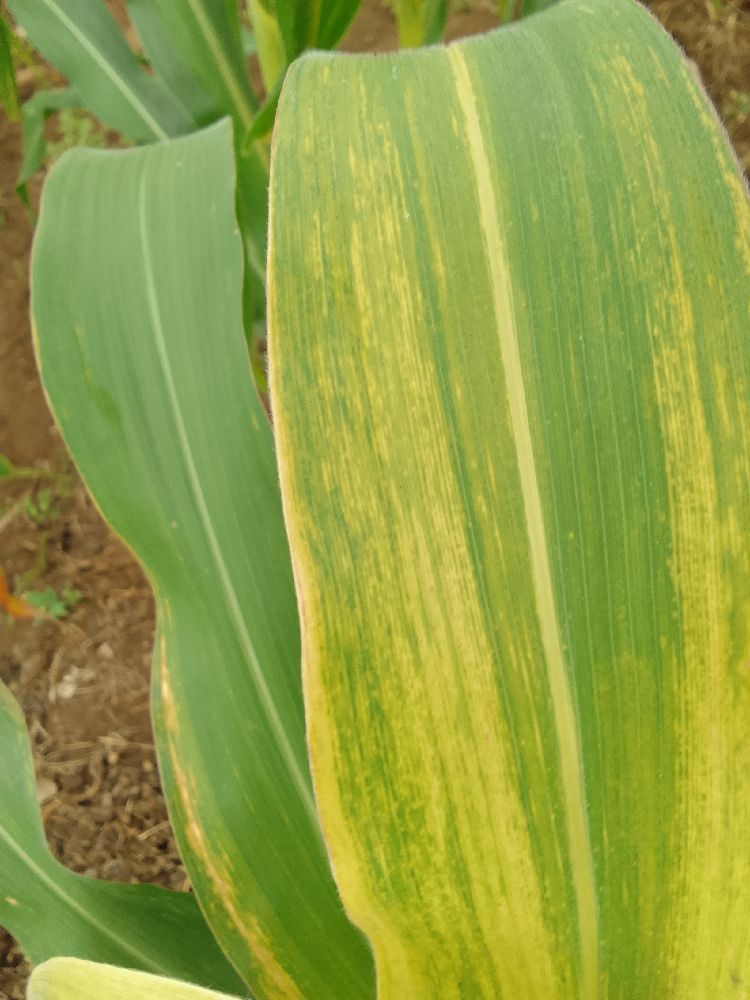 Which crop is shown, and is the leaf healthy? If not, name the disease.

maize, maize lethal necrosis
